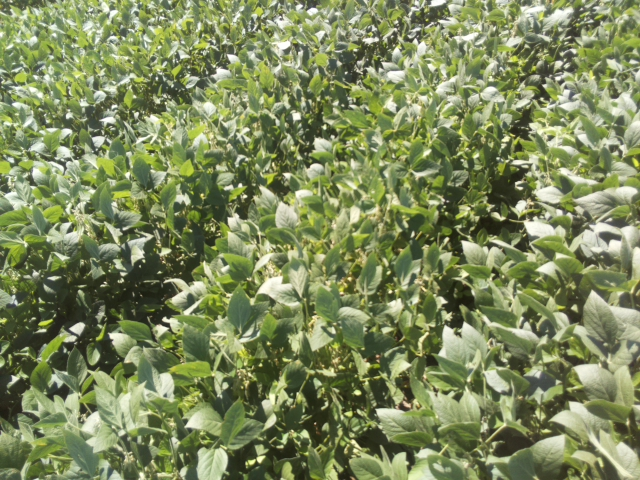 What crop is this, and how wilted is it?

soybean, slight leaflet or petiole turgor loss in upper canopy
